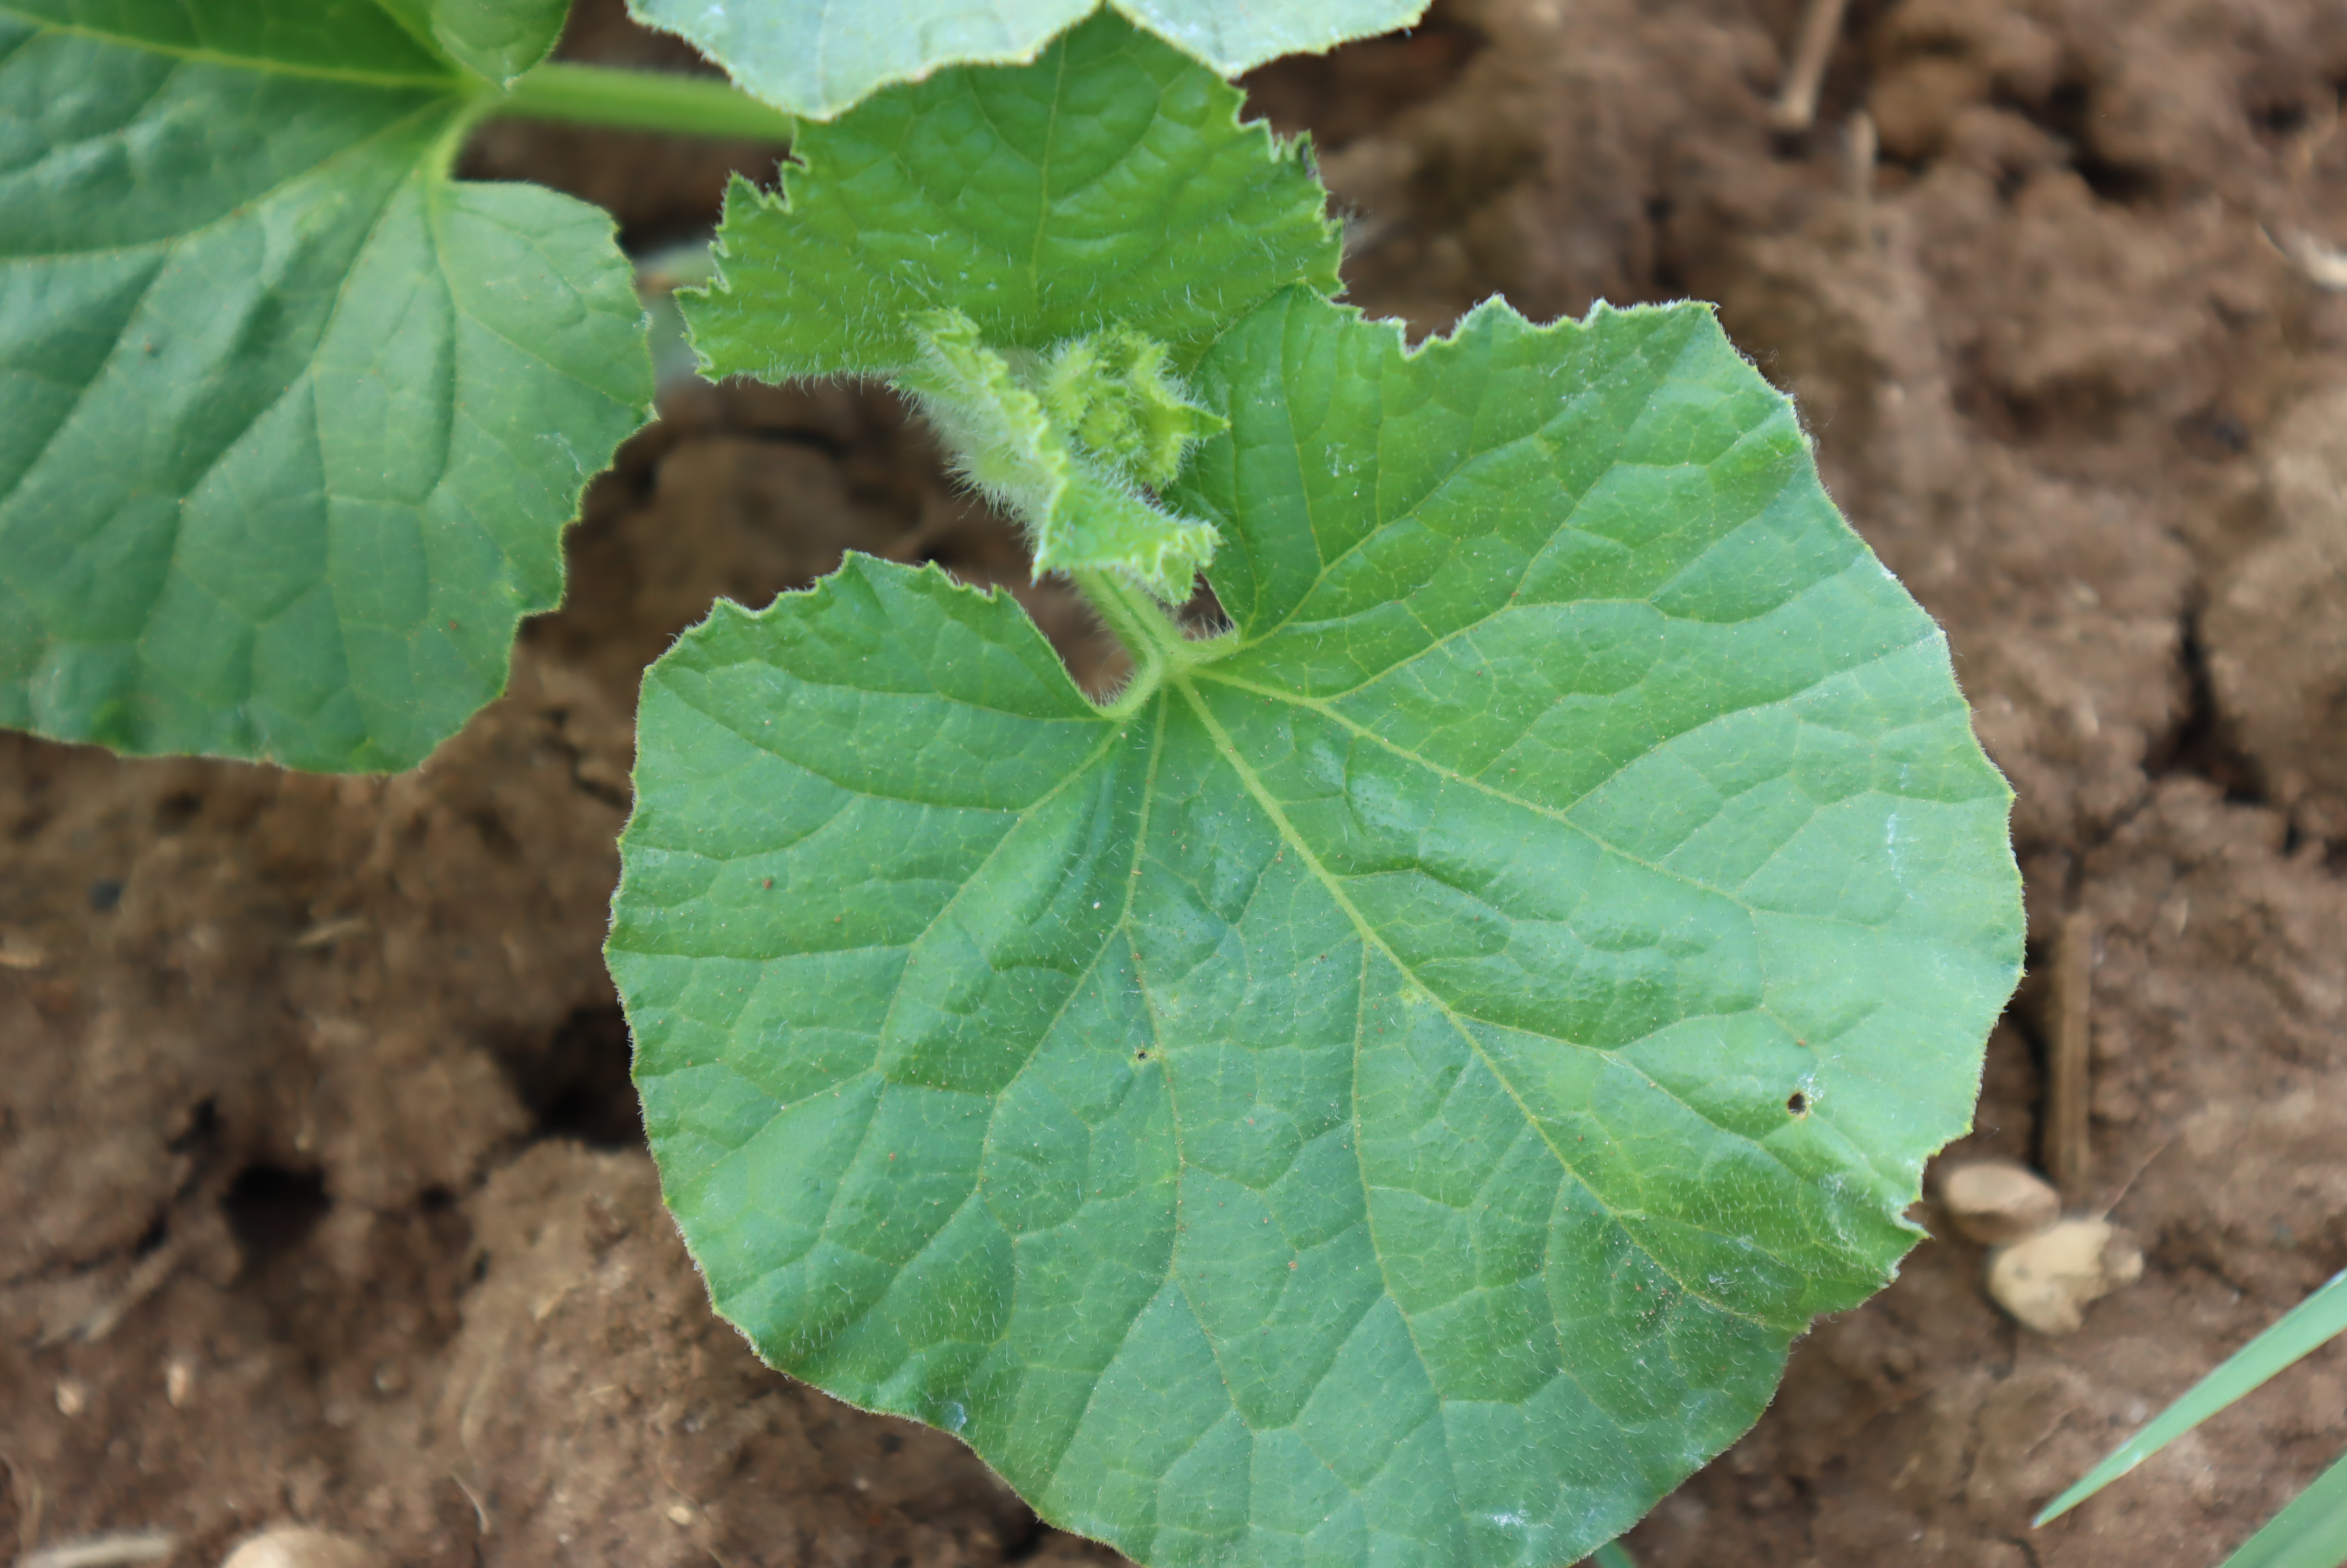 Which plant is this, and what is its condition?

melon, healthy
